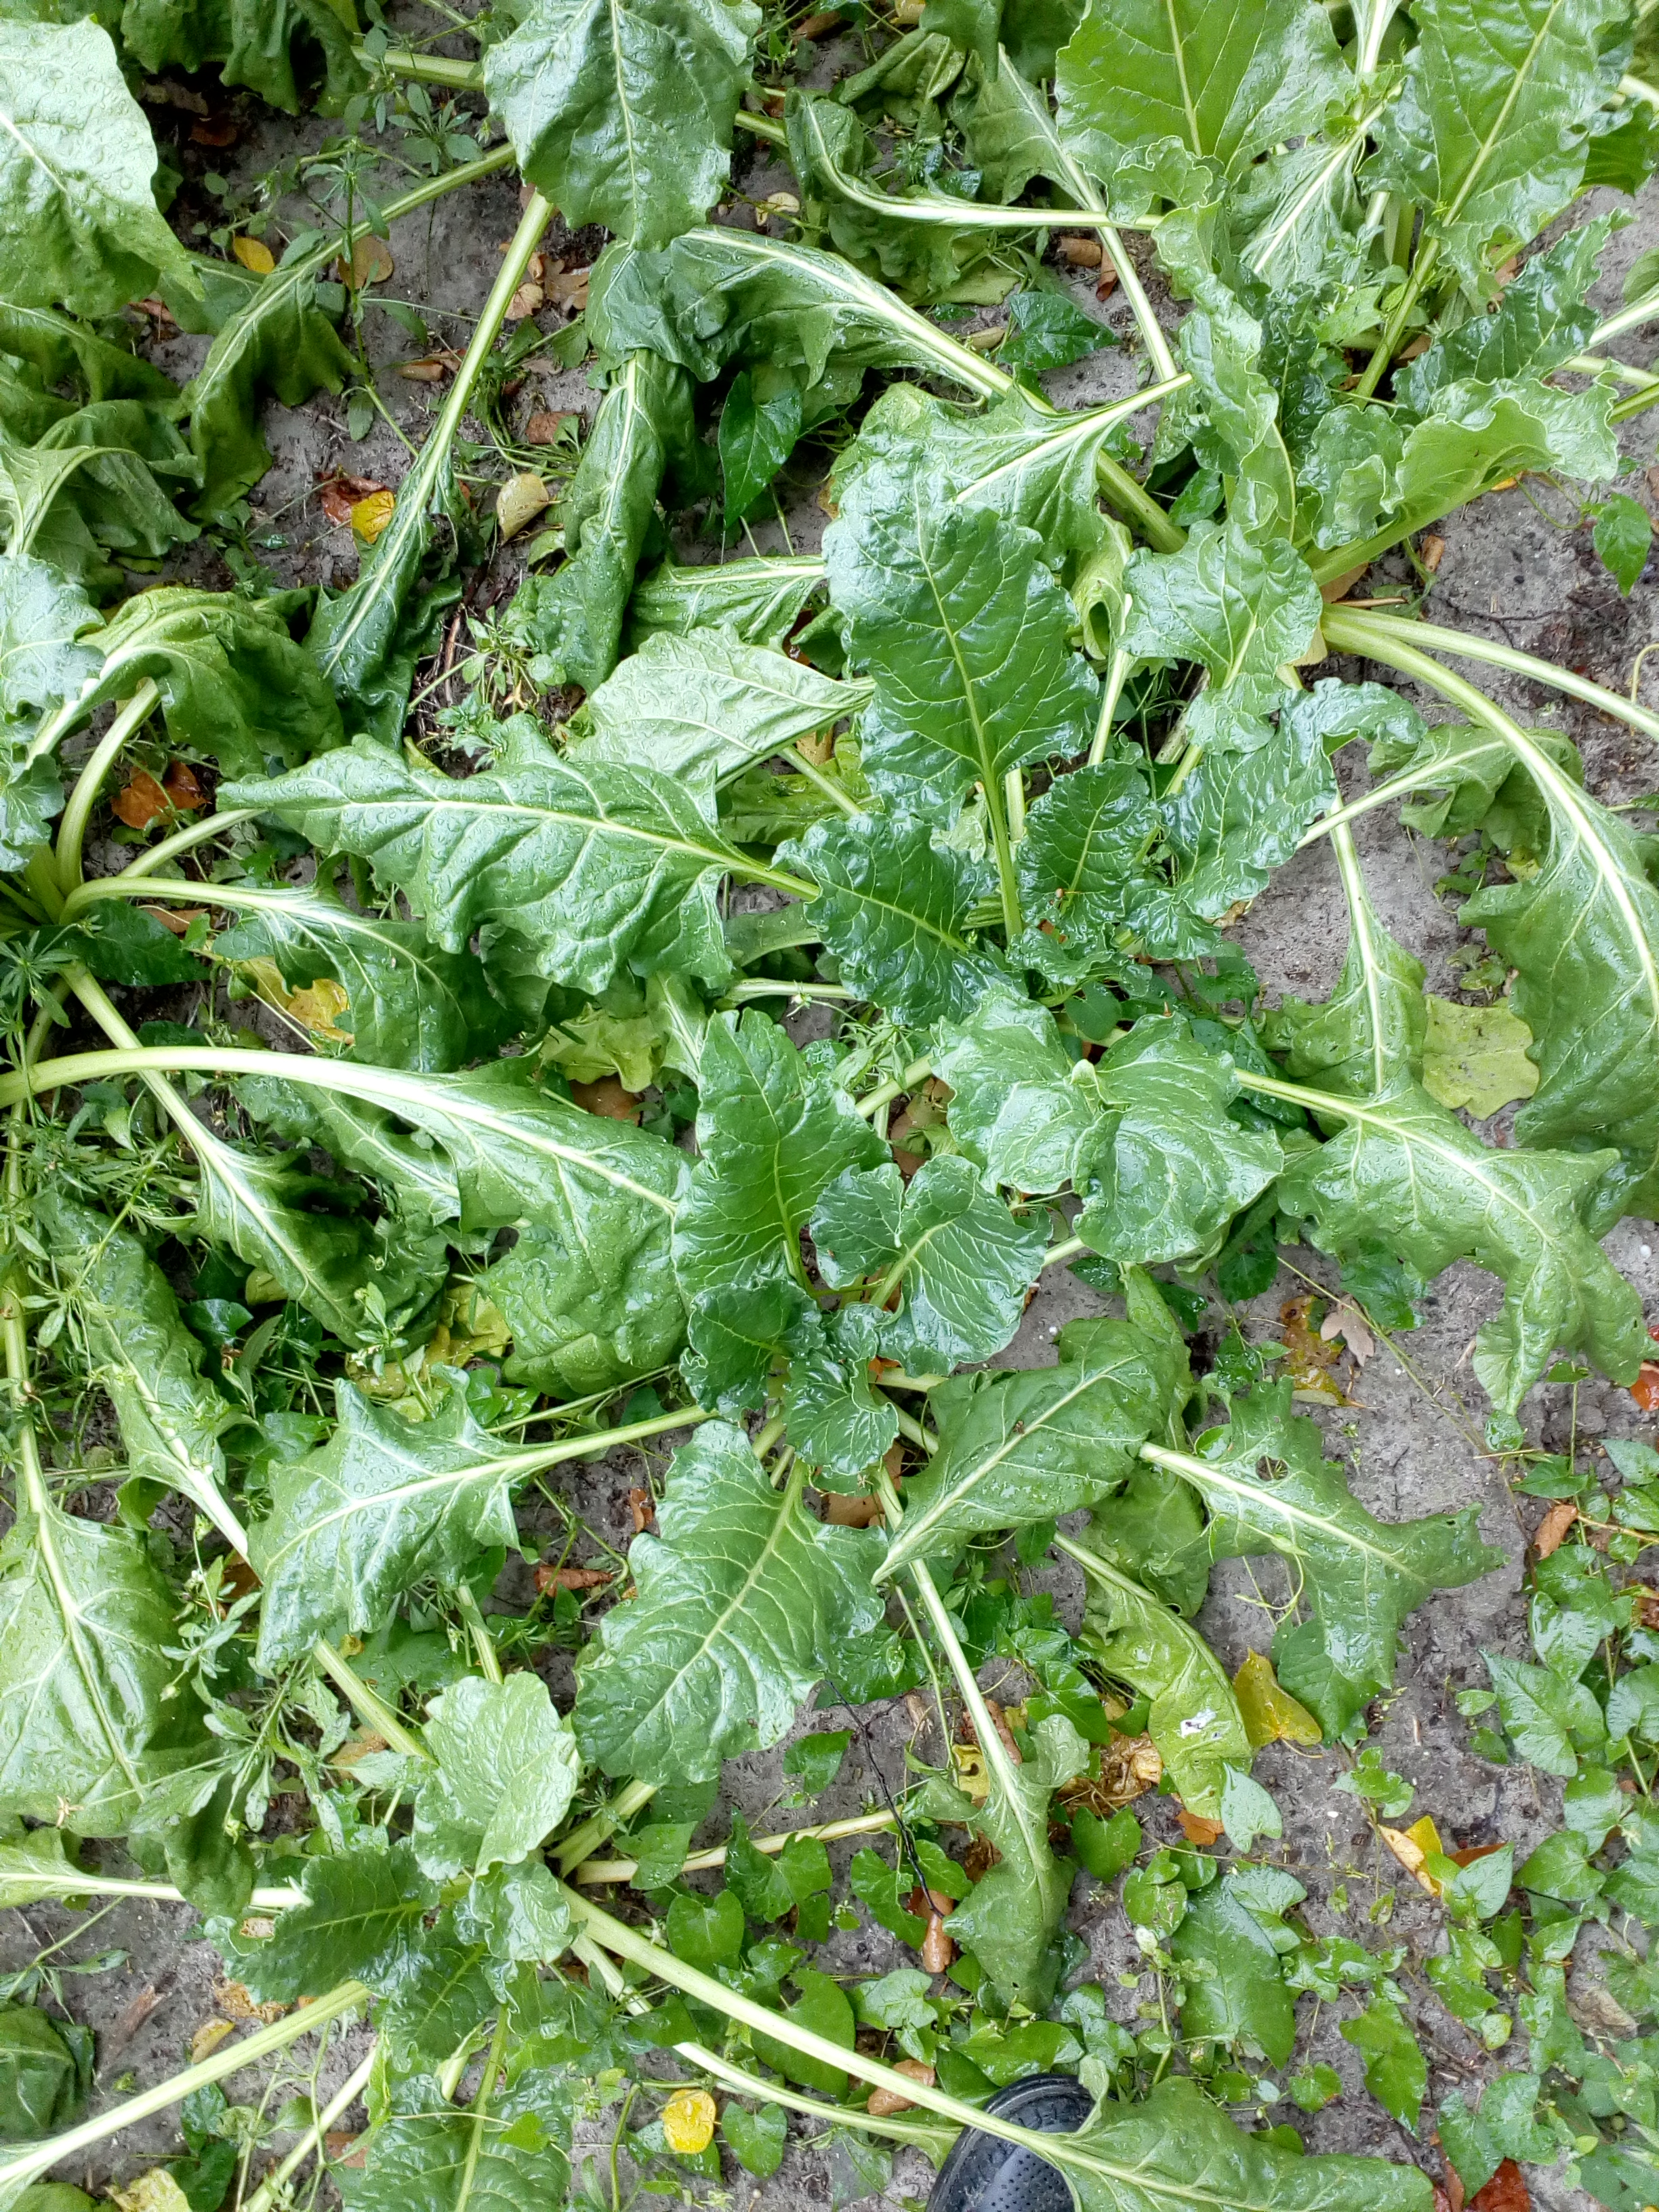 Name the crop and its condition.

beet, cercospora
